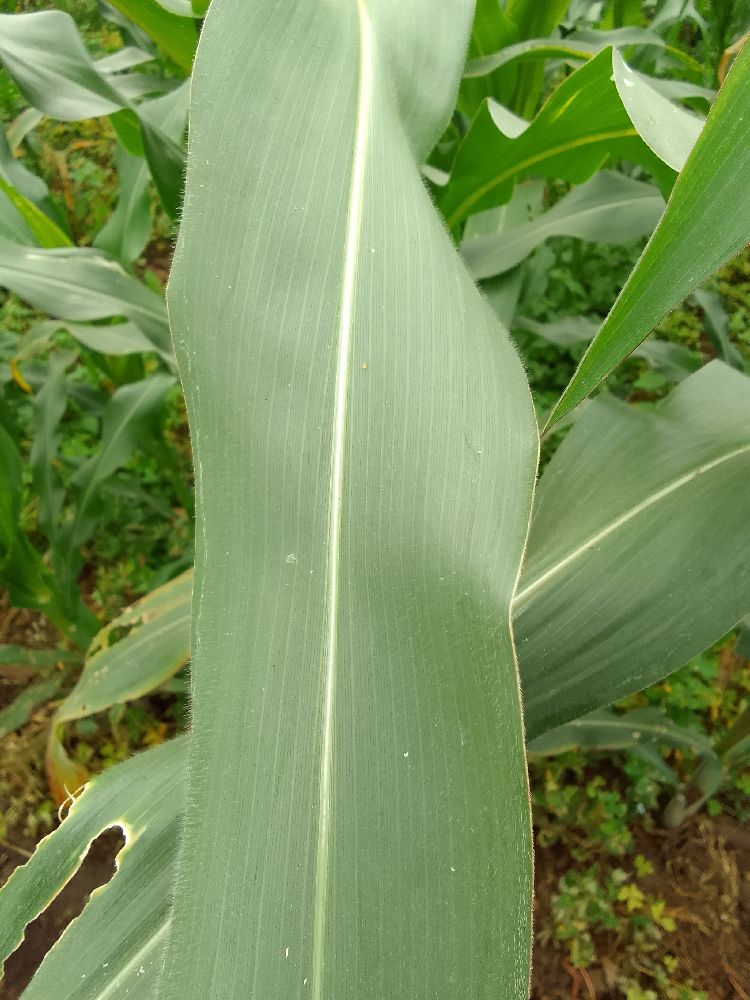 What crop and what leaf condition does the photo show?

maize, healthy
